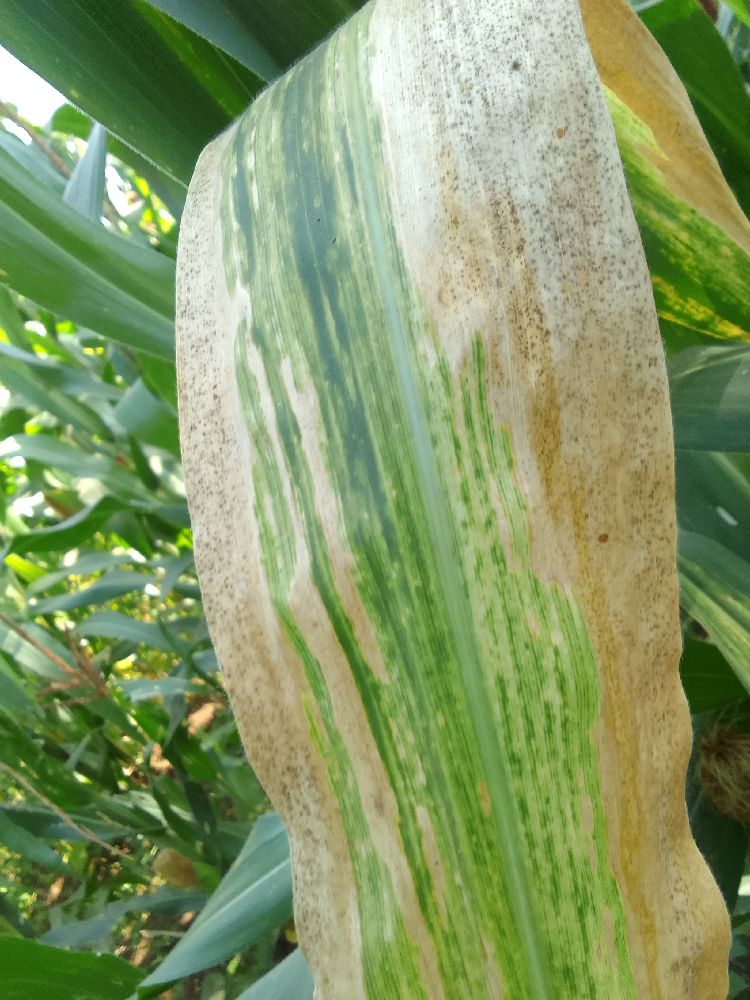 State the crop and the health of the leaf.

maize, maize lethal necrosis
